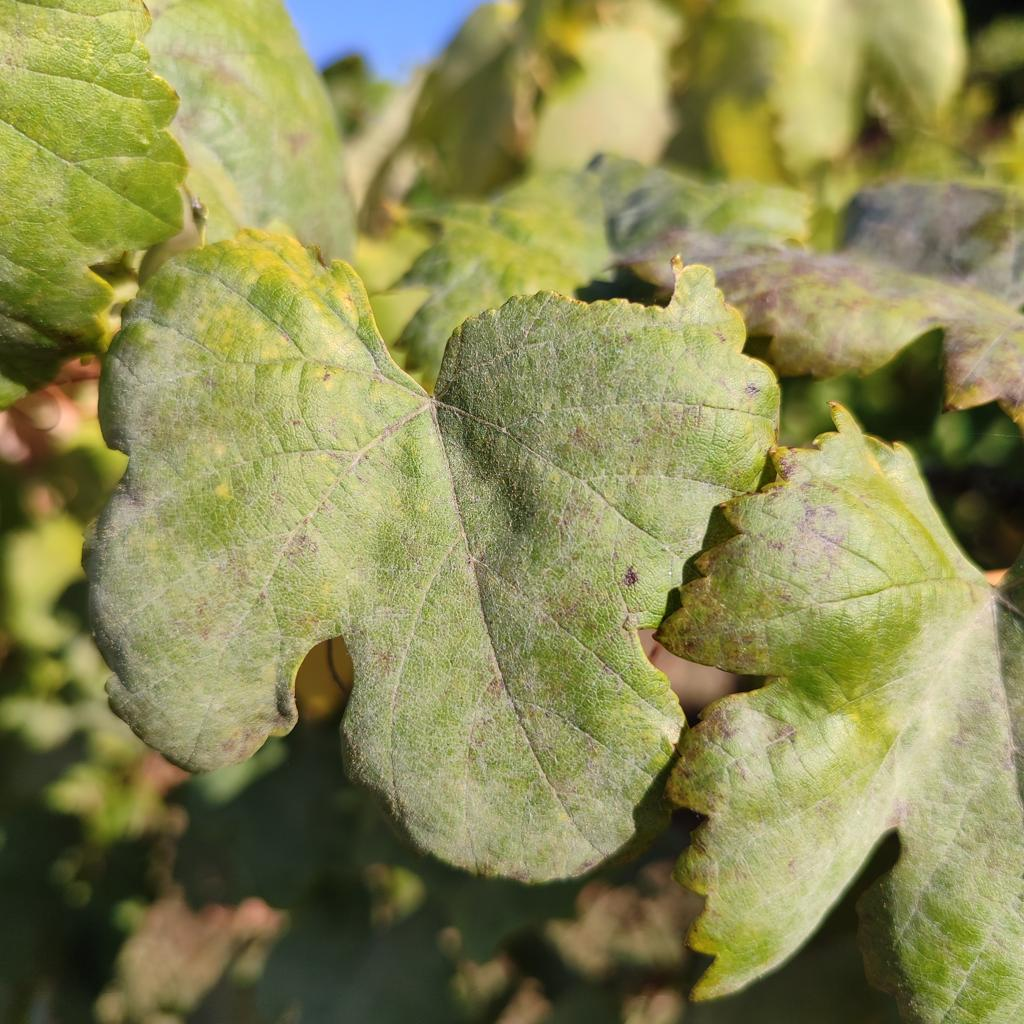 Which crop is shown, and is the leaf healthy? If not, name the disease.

grapevine, powdery mildew
